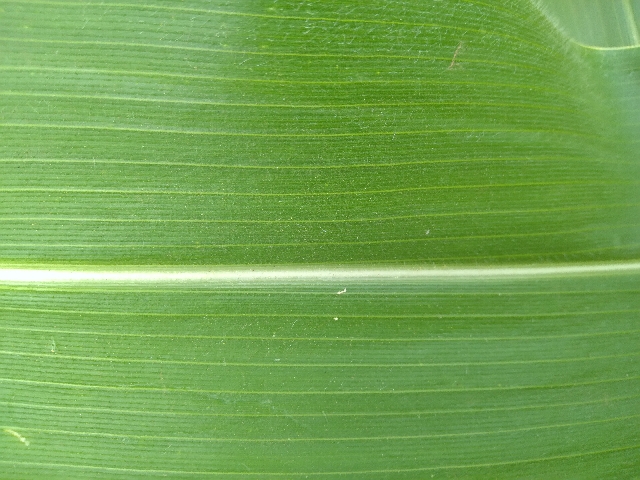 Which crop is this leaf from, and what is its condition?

maize, healthy
